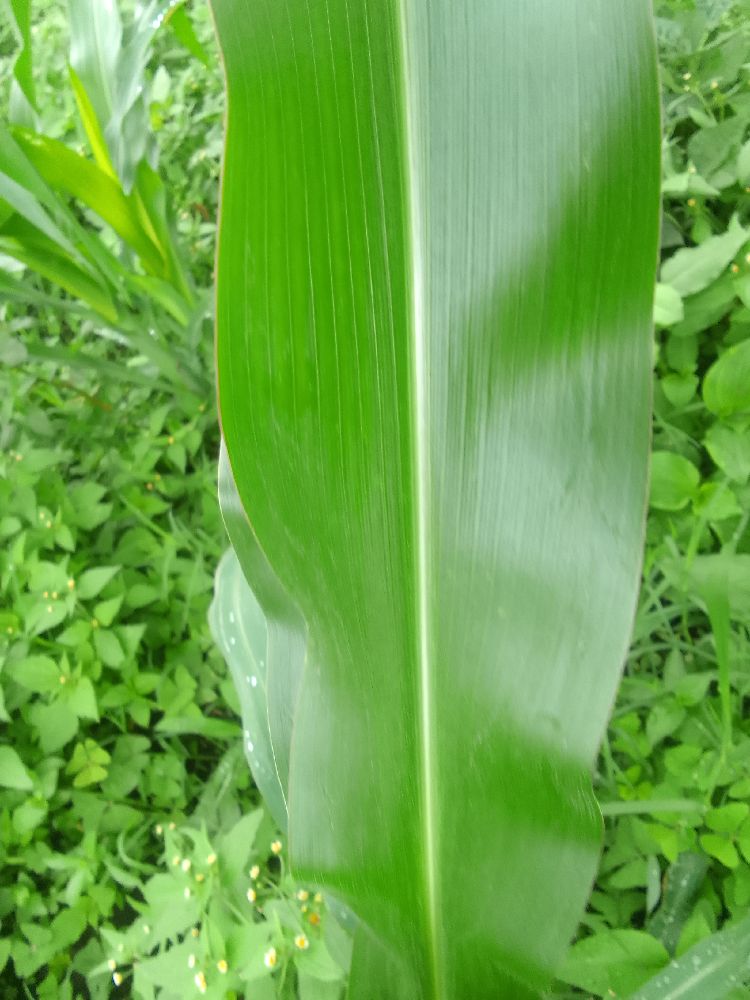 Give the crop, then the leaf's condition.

maize, healthy
